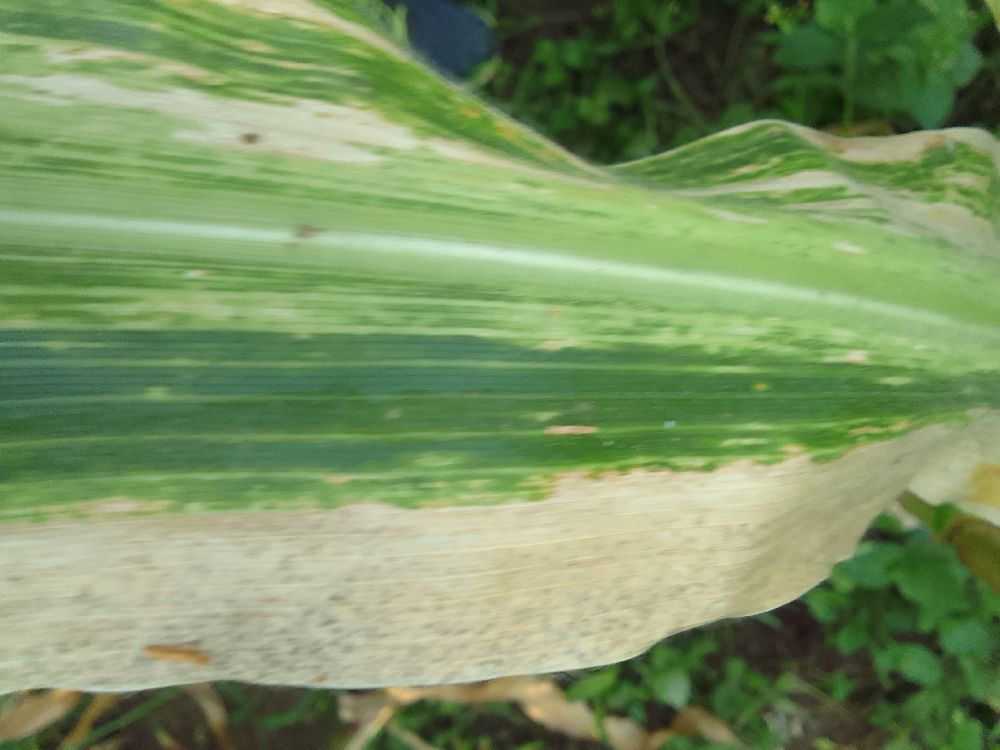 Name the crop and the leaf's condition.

maize, maize lethal necrosis
